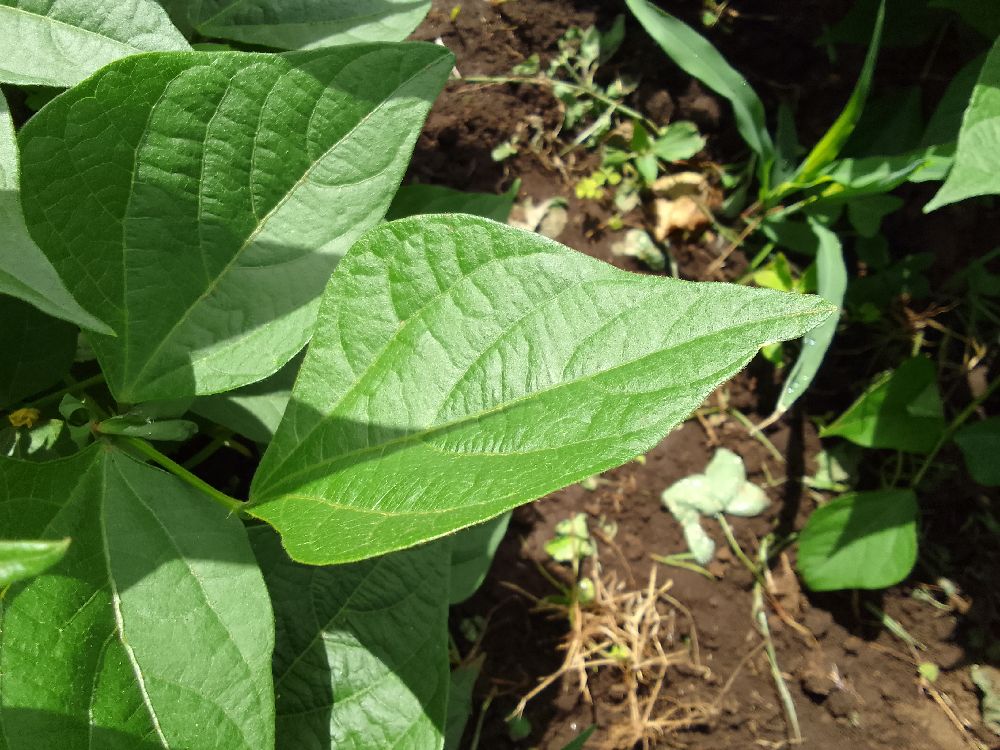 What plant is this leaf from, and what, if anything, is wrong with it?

common bean, healthy
